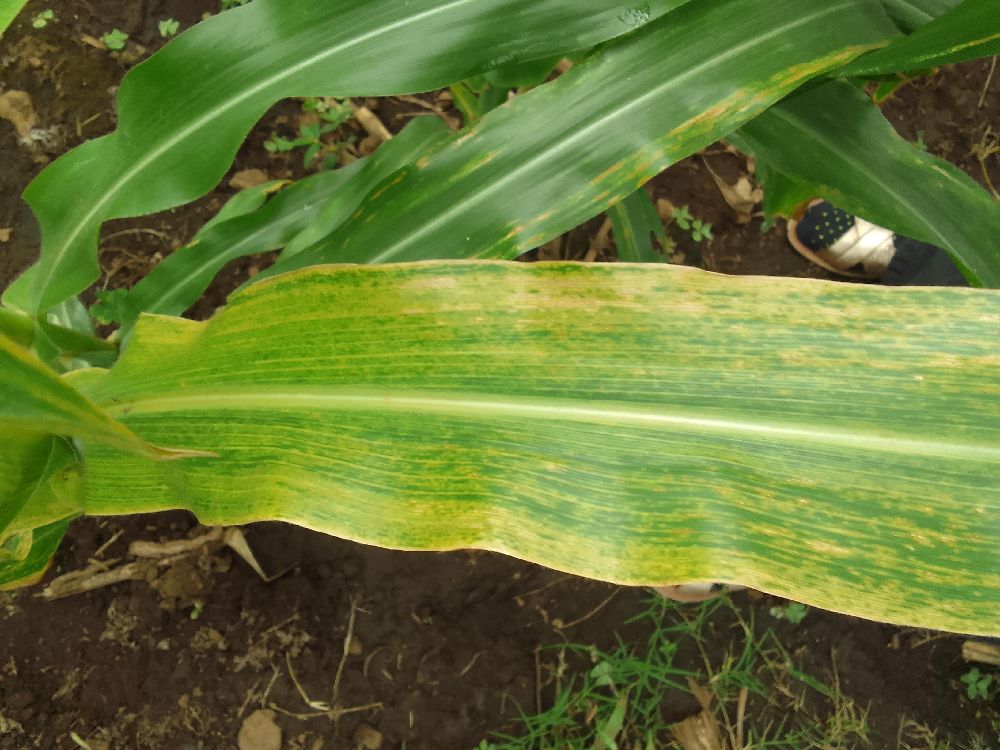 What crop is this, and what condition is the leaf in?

maize, maize lethal necrosis
